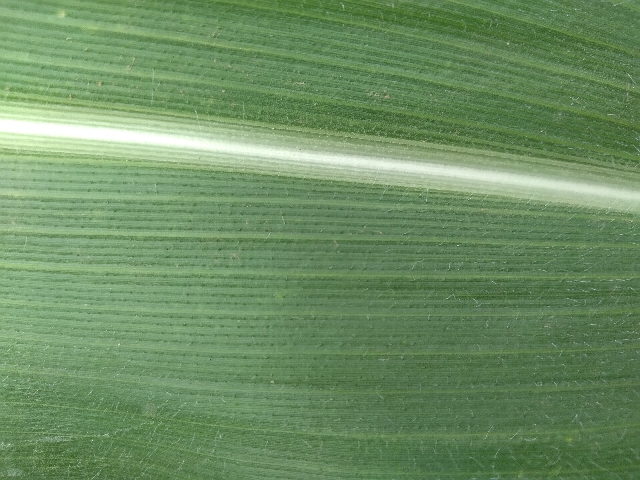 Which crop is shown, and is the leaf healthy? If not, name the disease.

maize, healthy
